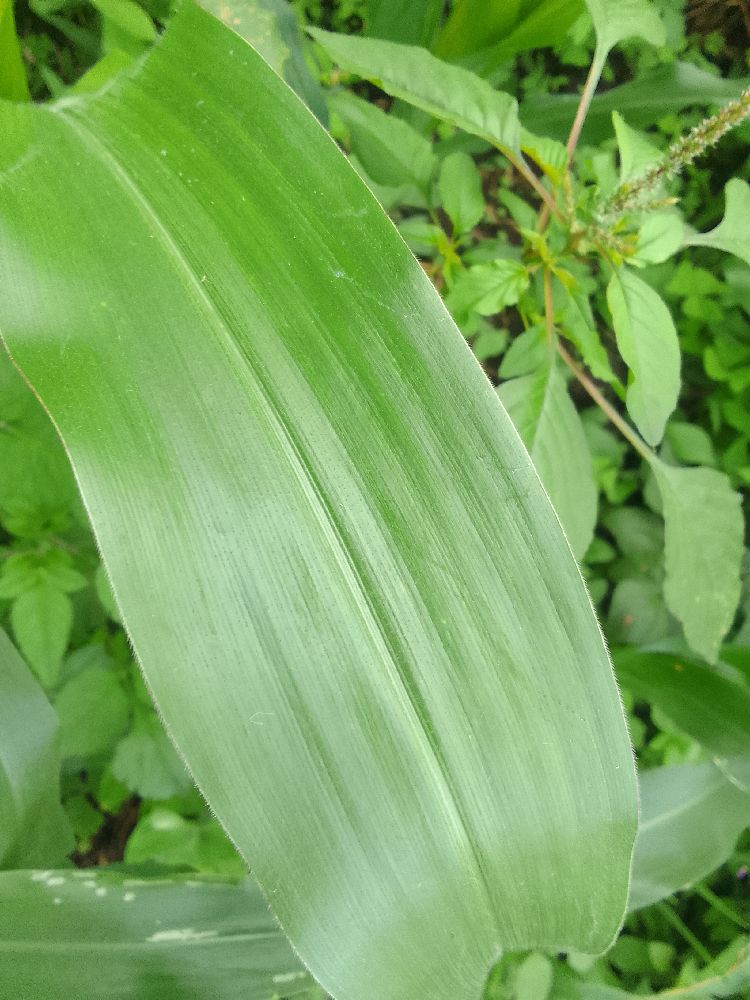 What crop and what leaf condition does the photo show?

maize, healthy
